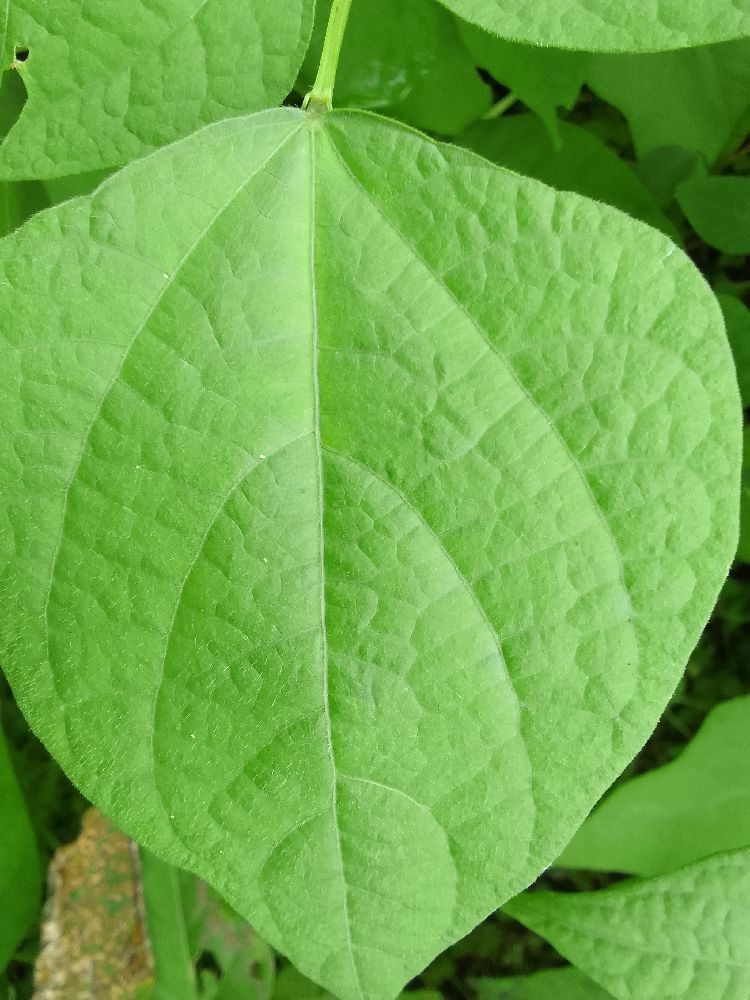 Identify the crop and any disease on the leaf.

common bean, healthy
